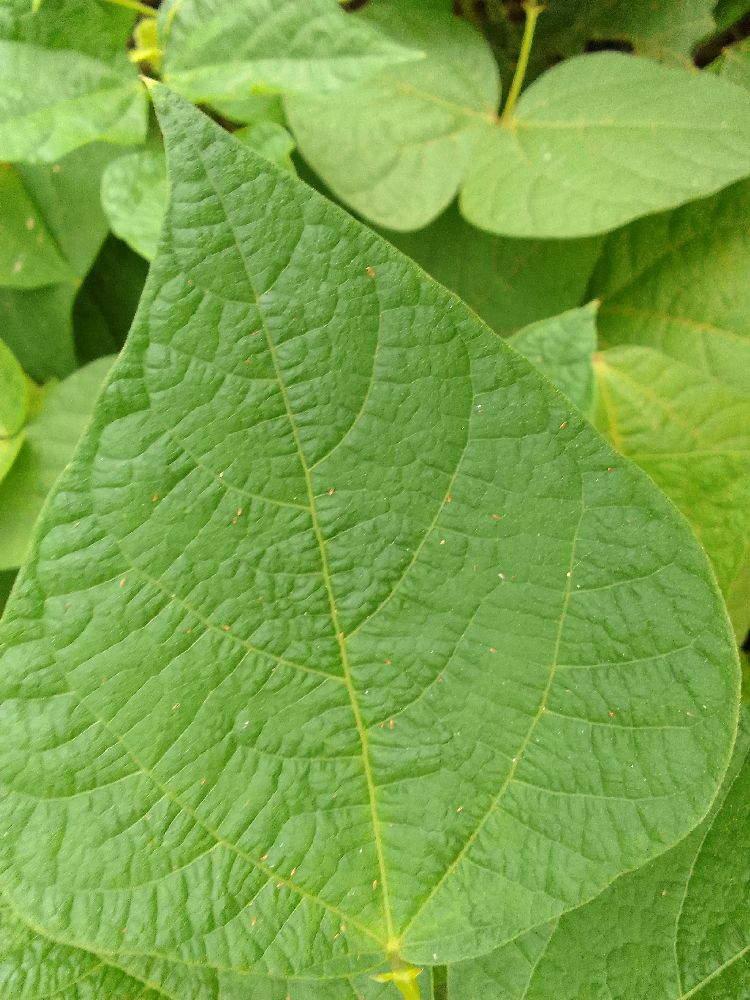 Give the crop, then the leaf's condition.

common bean, healthy
